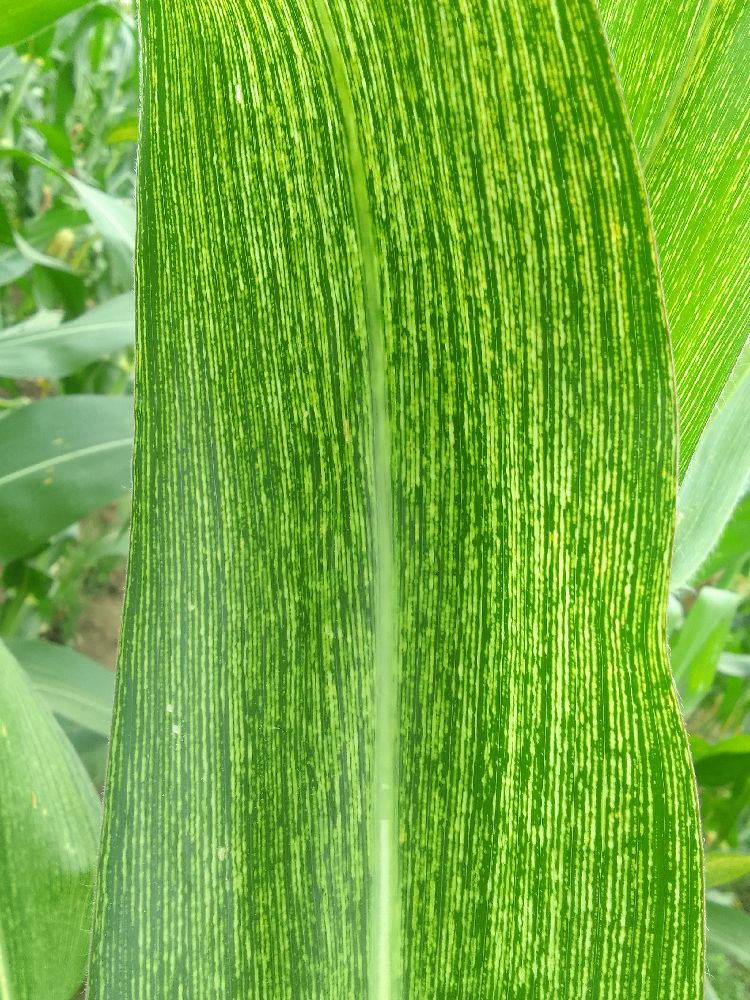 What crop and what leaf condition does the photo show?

maize, maize streak virus
